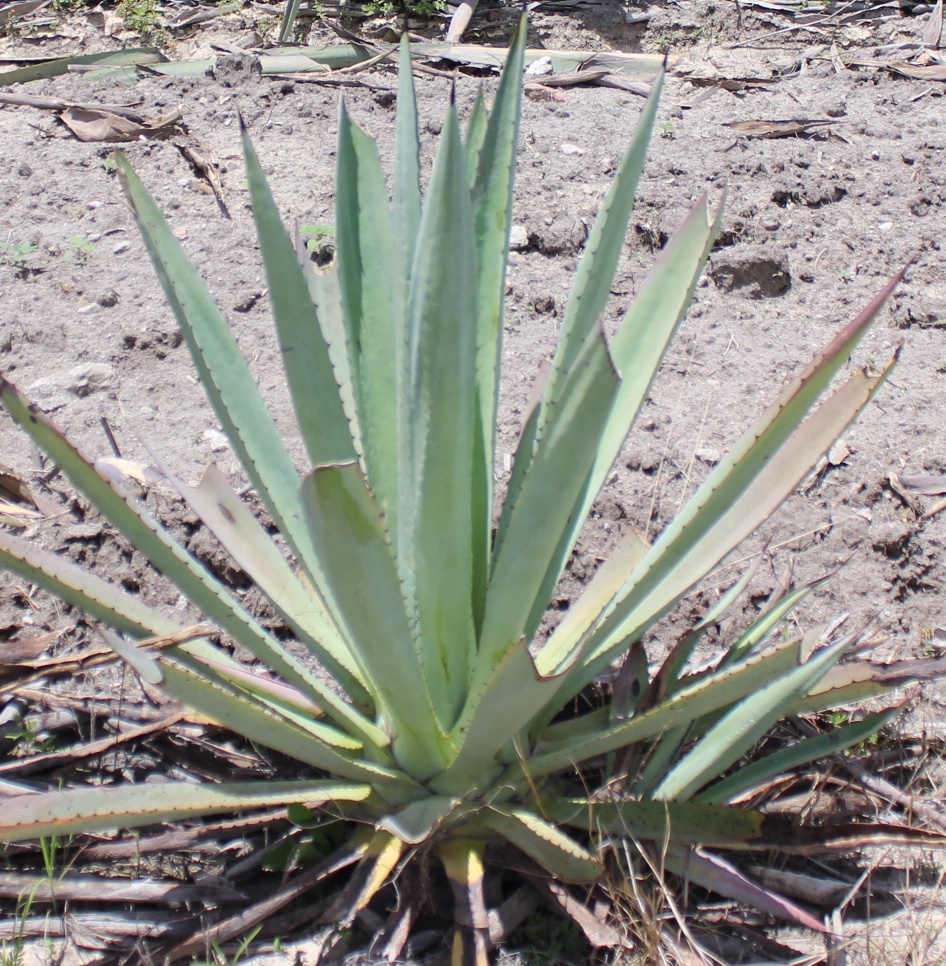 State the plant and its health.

agave, yellow
